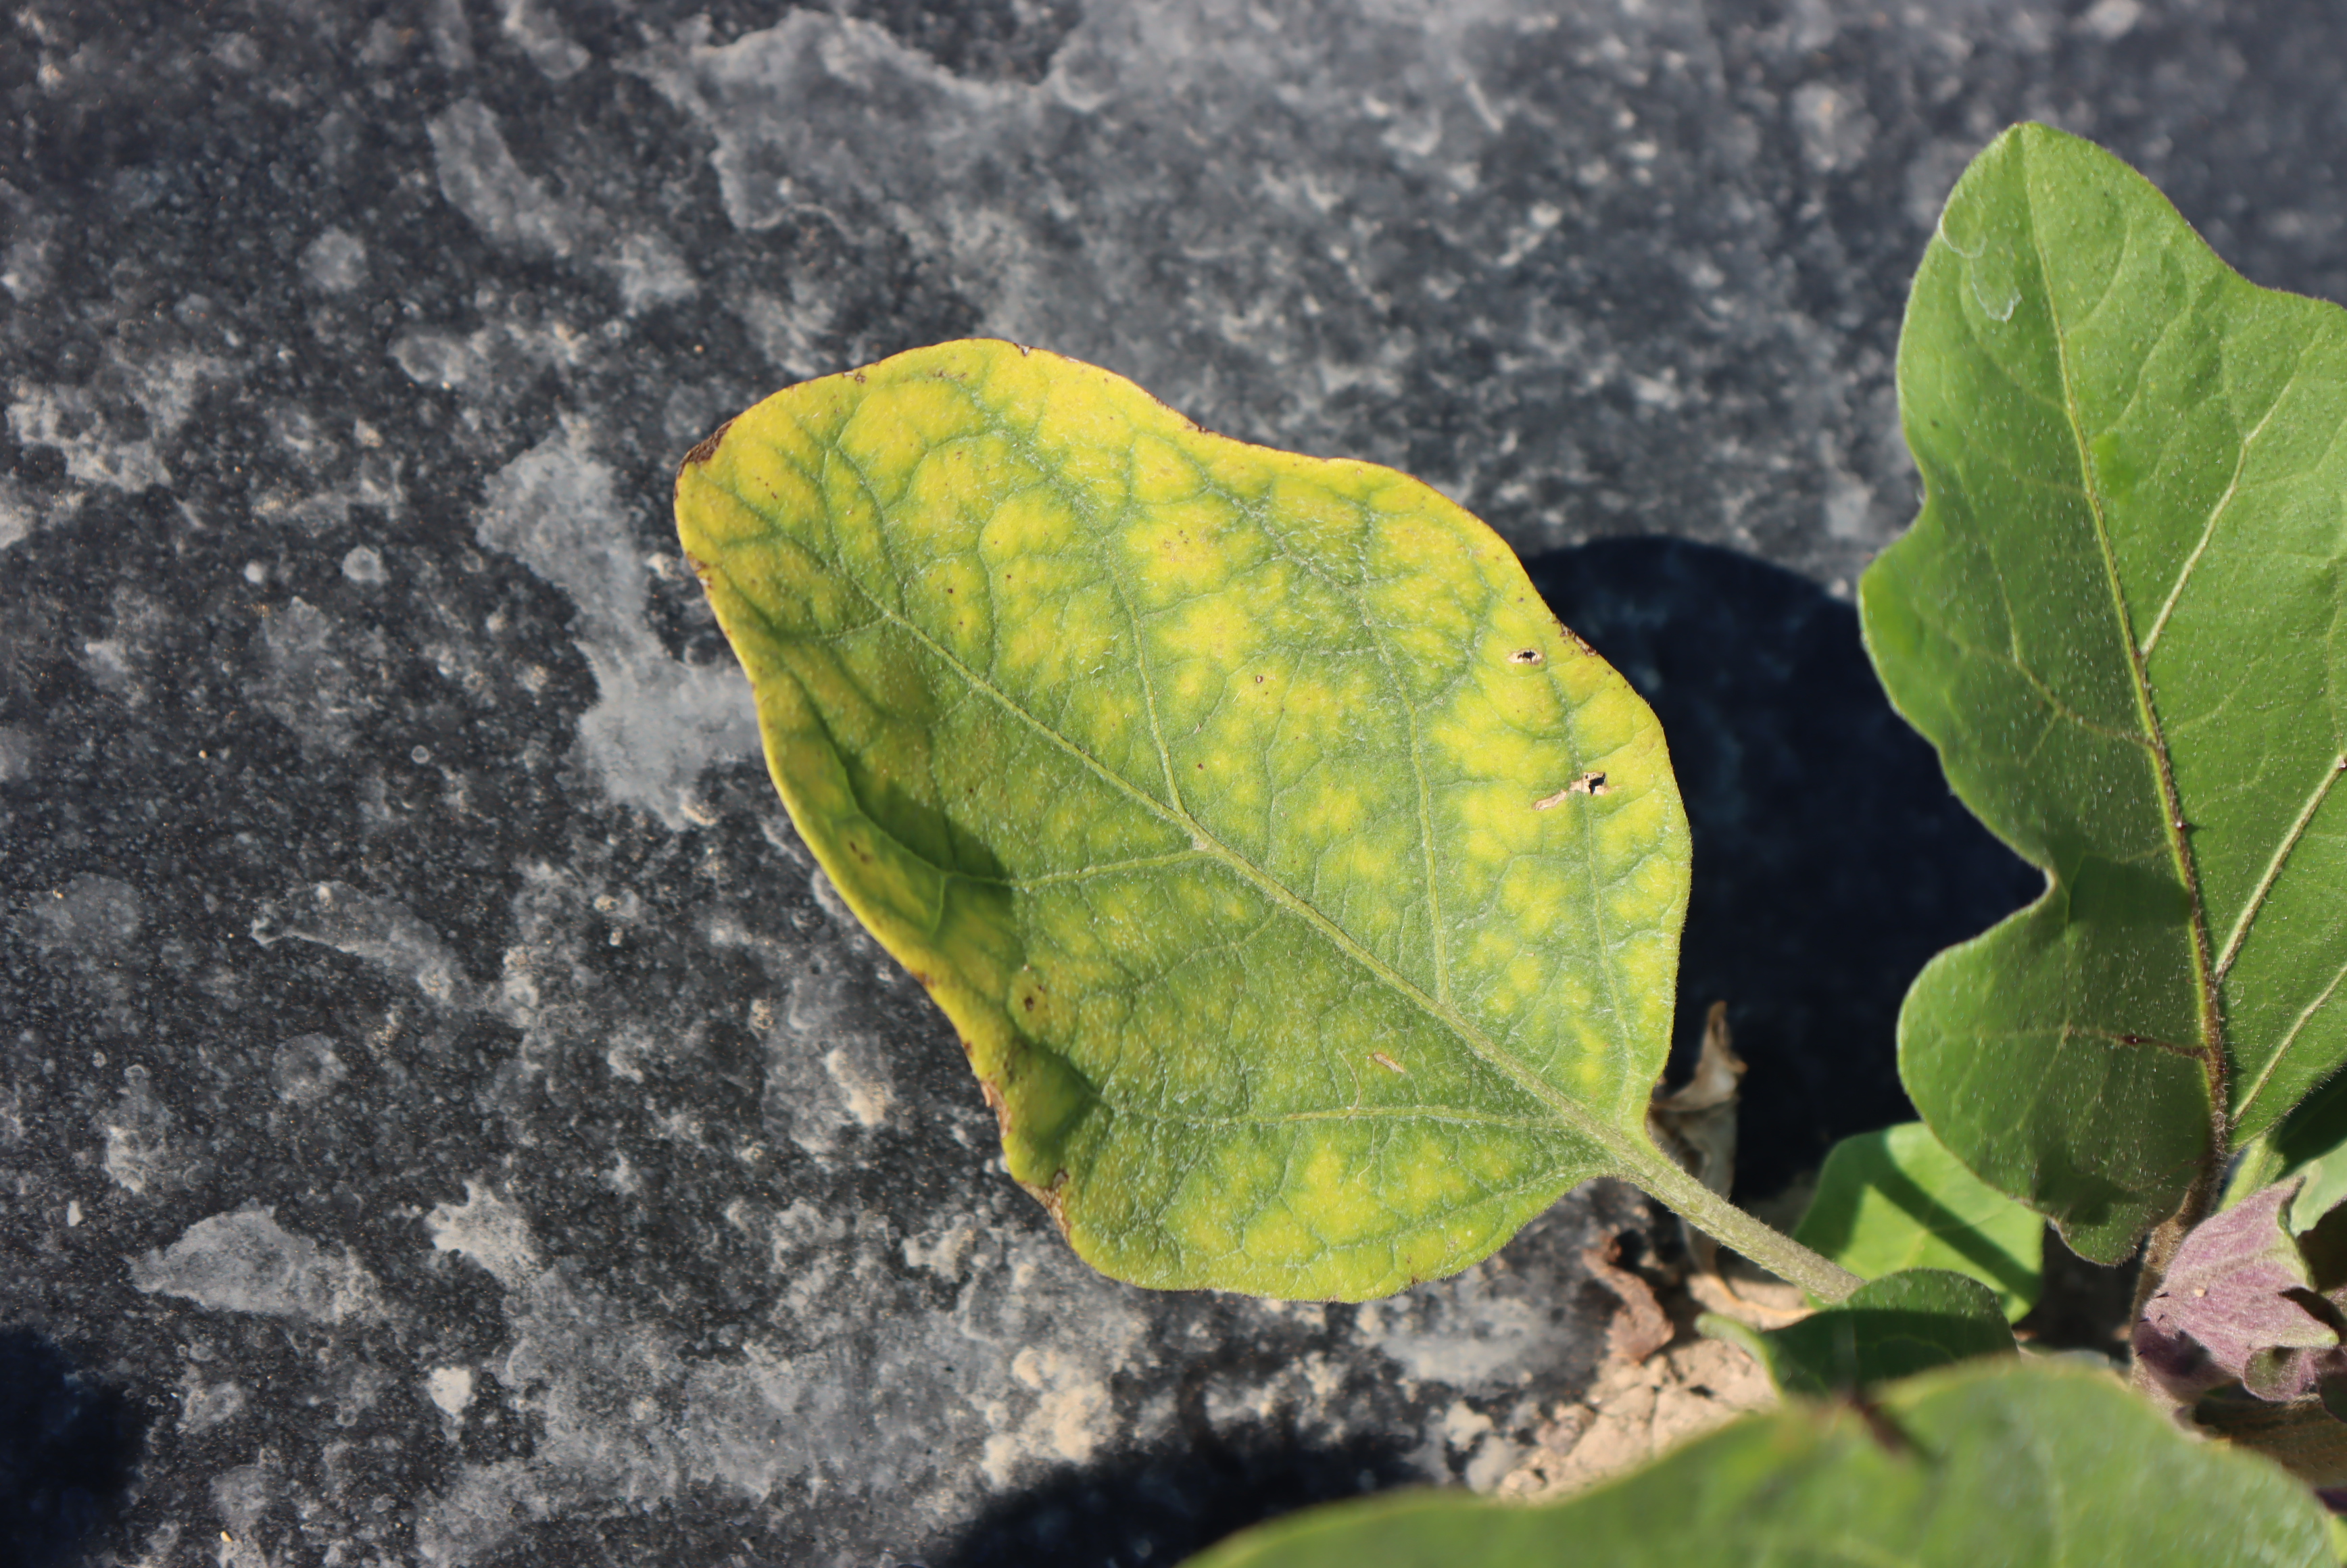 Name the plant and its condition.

aubergine, excess water
